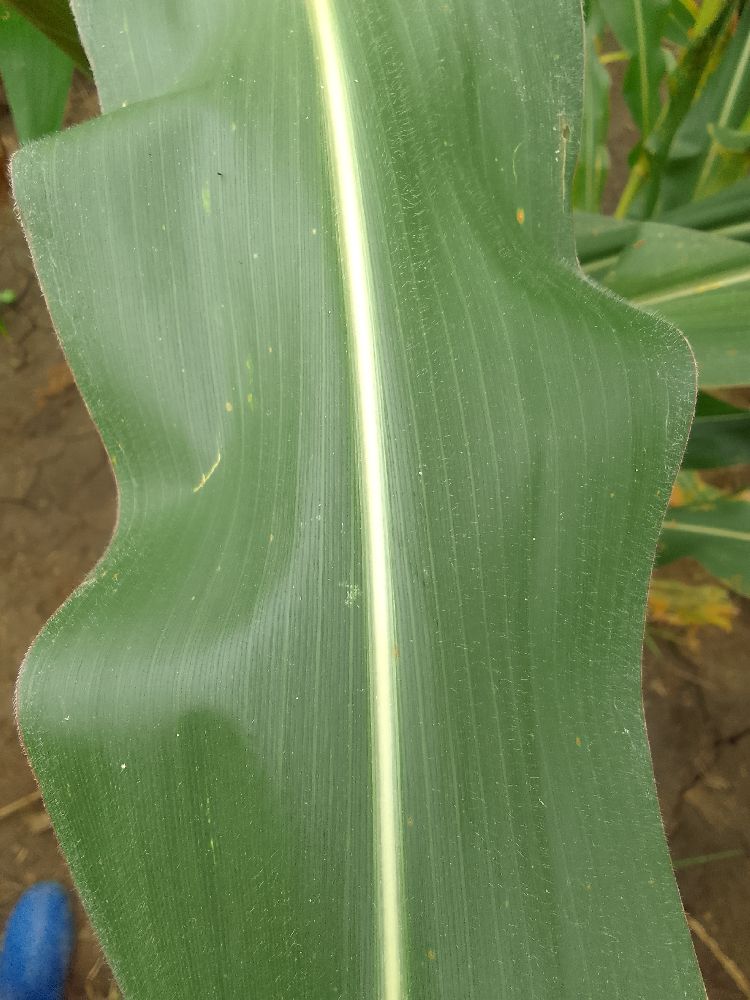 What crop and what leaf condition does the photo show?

maize, healthy
